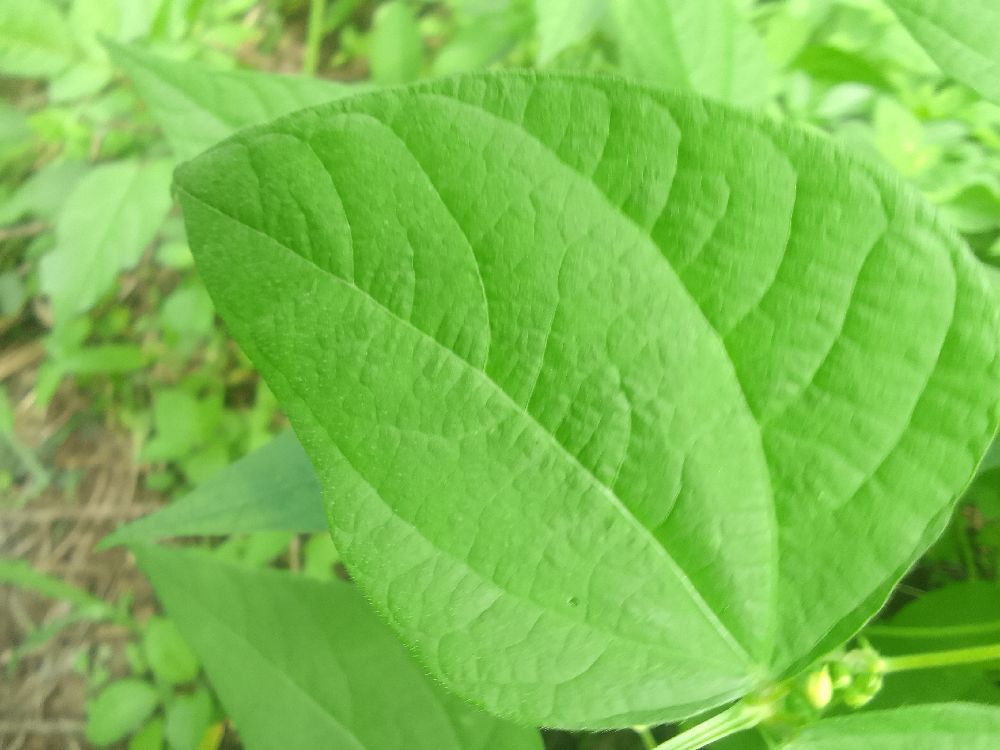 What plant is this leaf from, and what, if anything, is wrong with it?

common bean, healthy
